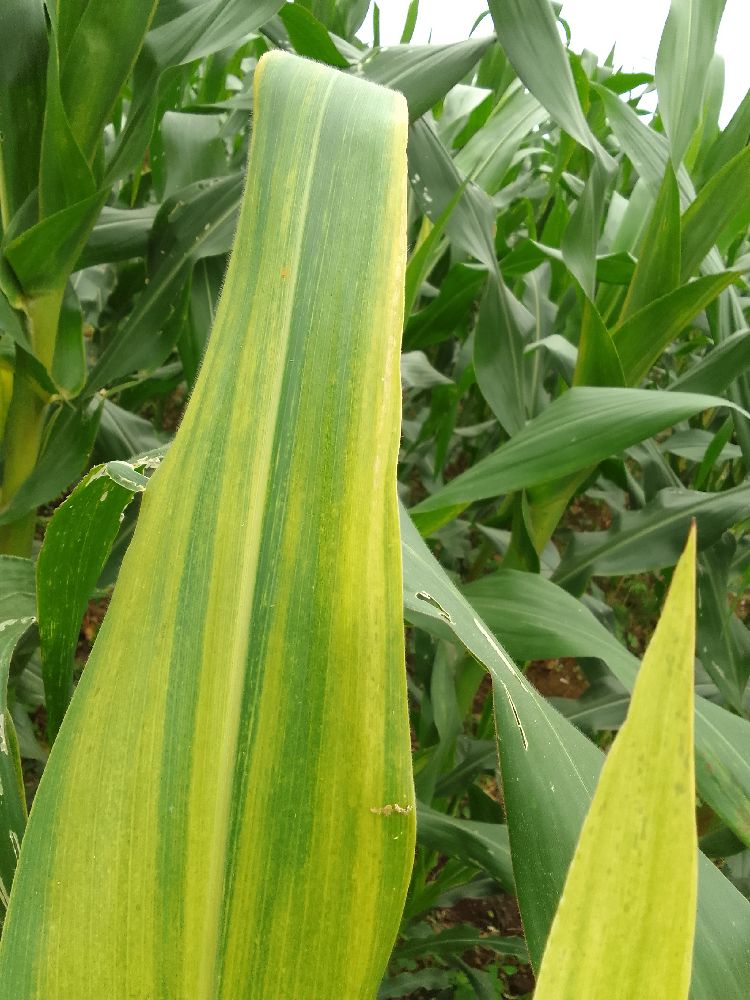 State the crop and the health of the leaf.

maize, maize lethal necrosis
